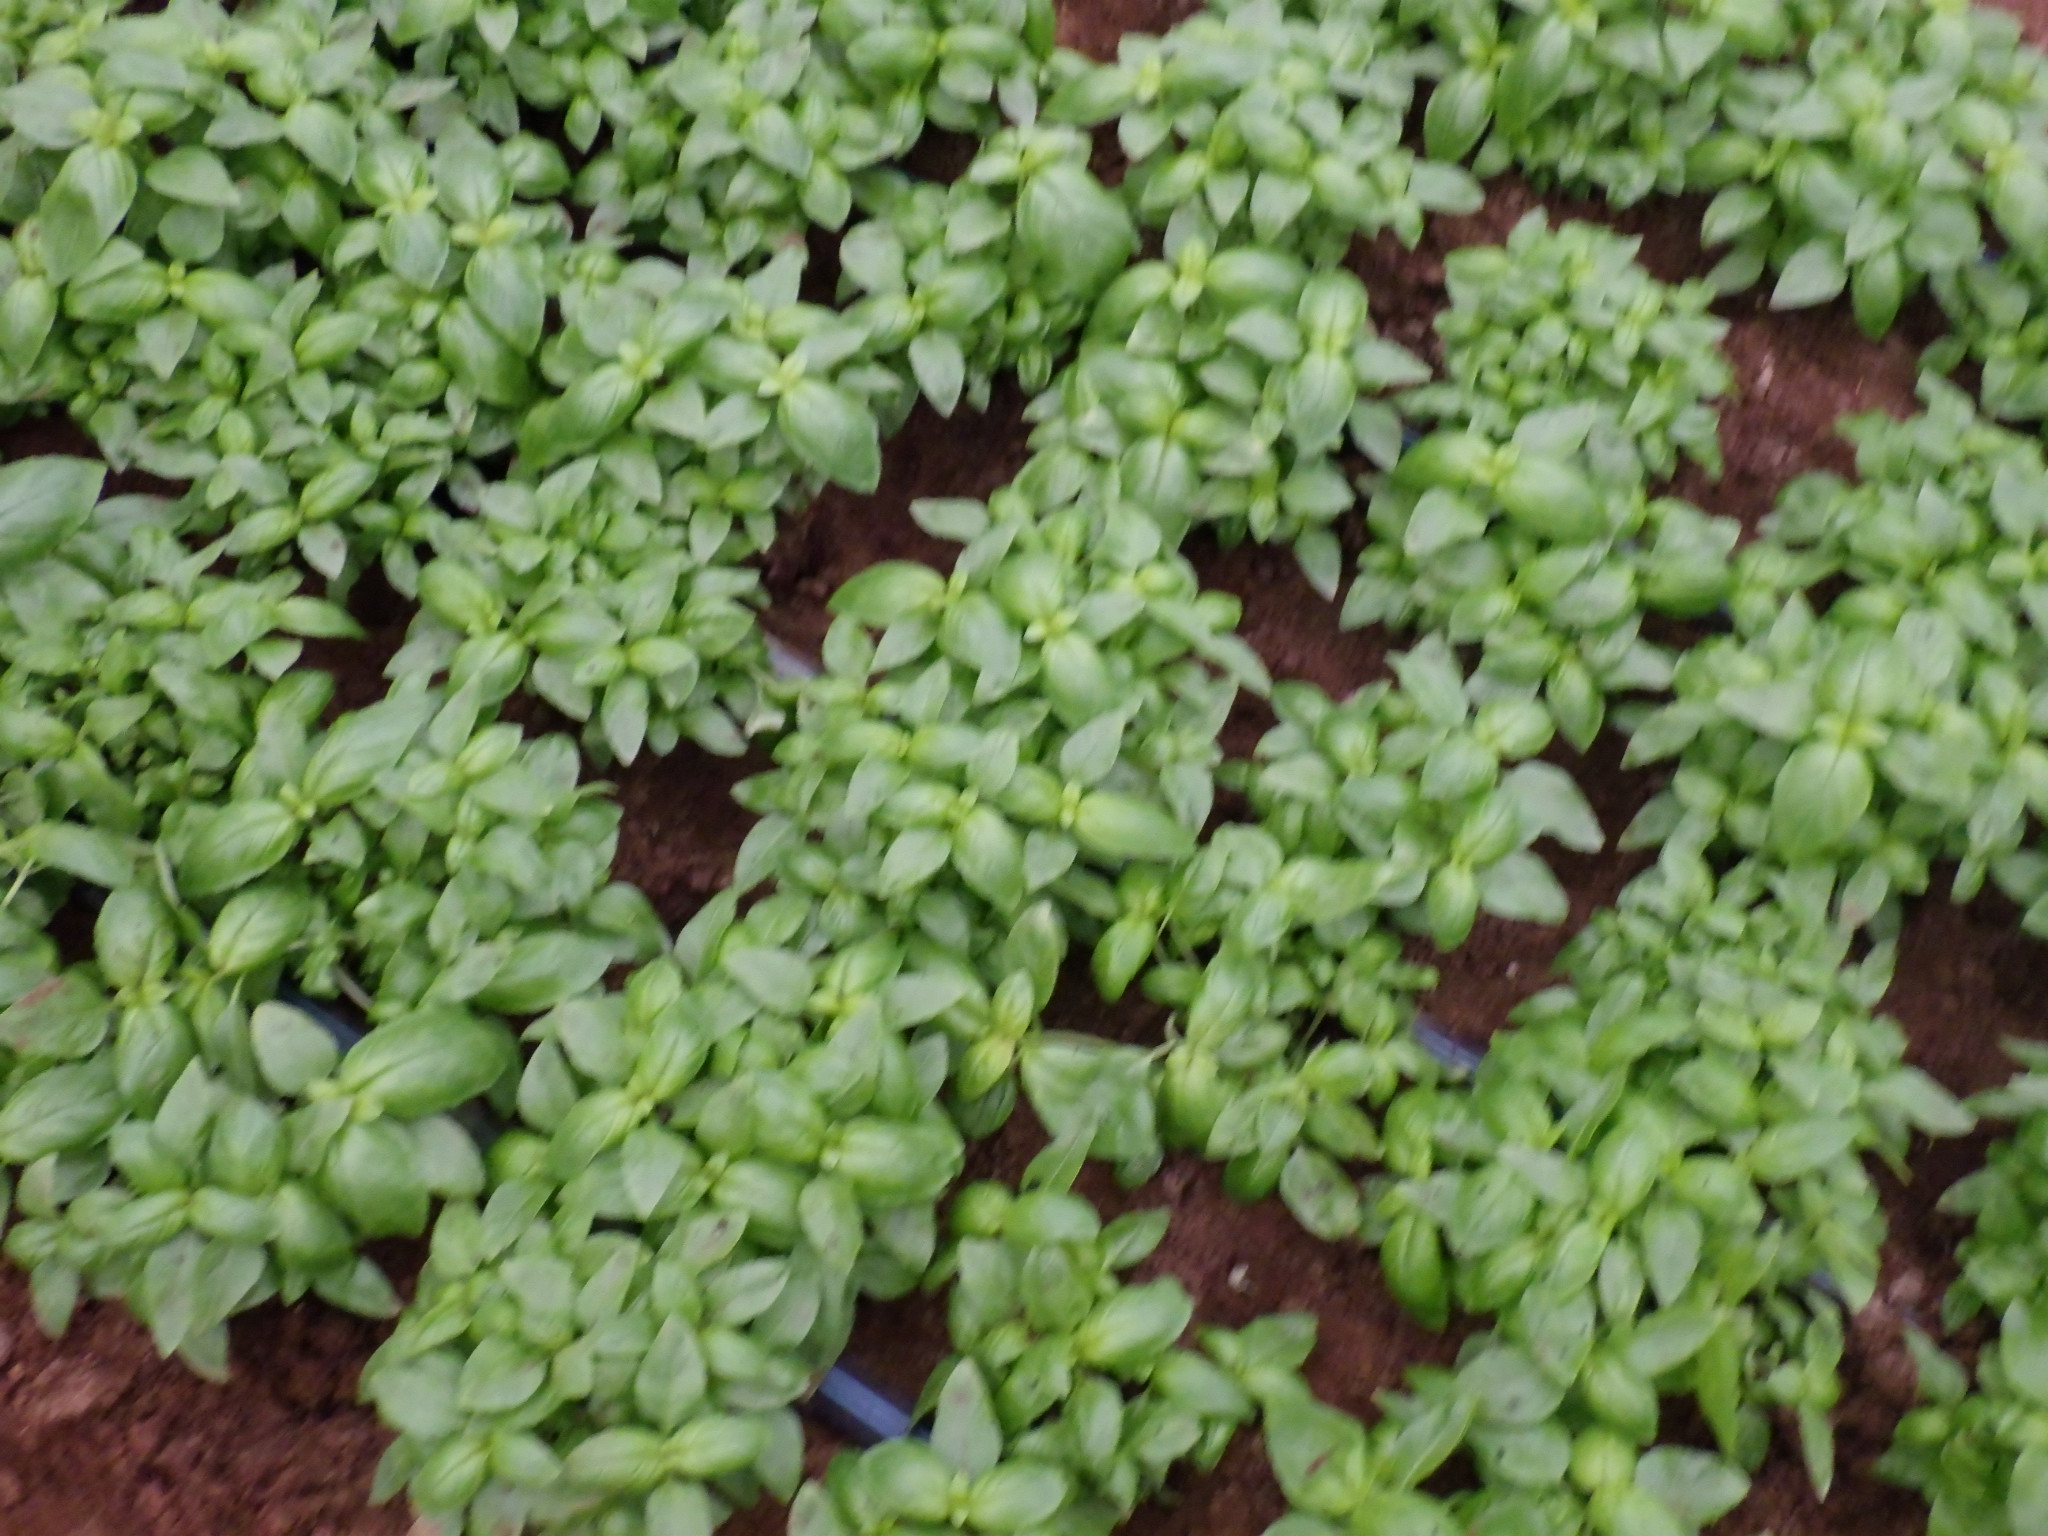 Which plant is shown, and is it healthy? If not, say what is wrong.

basil, healthy
